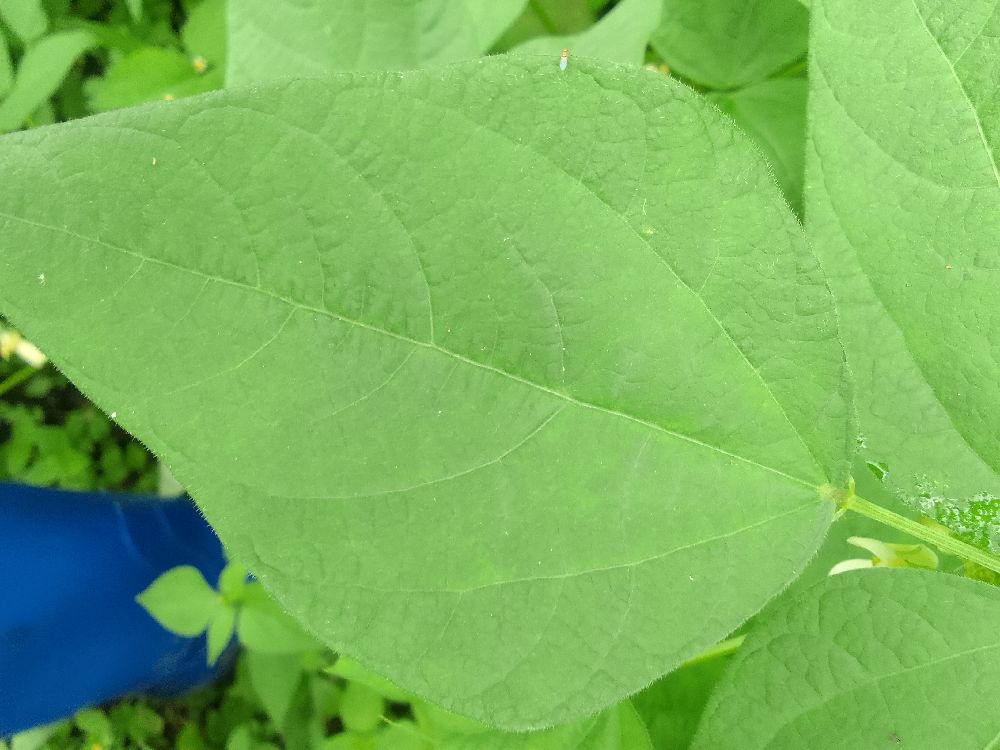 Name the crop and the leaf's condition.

common bean, healthy
